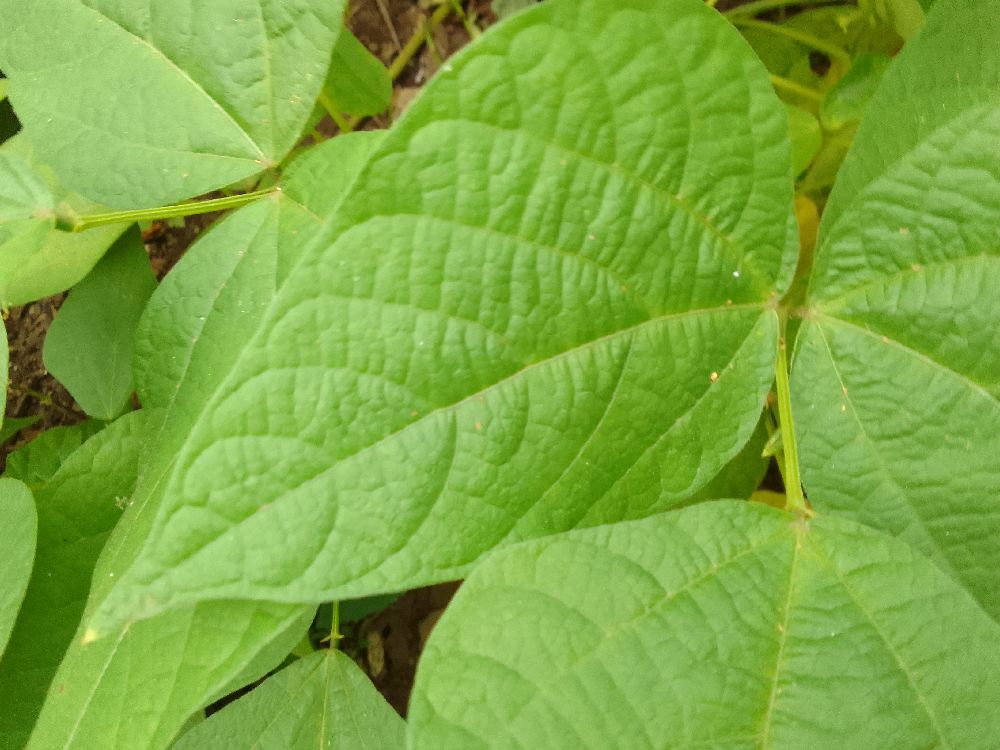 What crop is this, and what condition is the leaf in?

common bean, healthy
